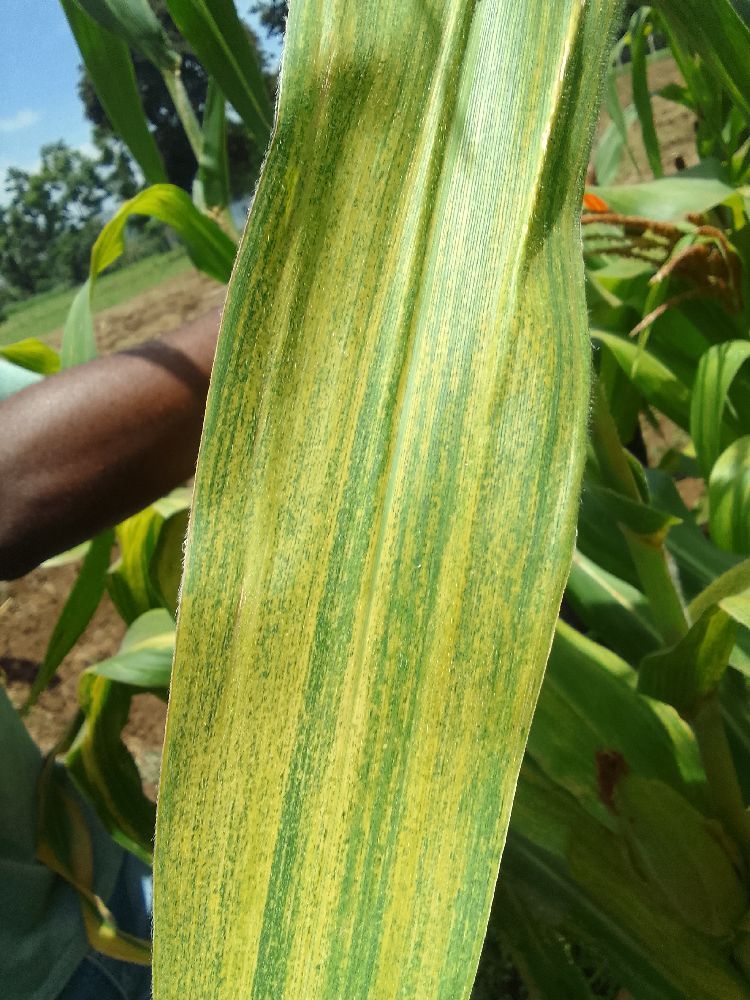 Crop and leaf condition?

maize, maize lethal necrosis
